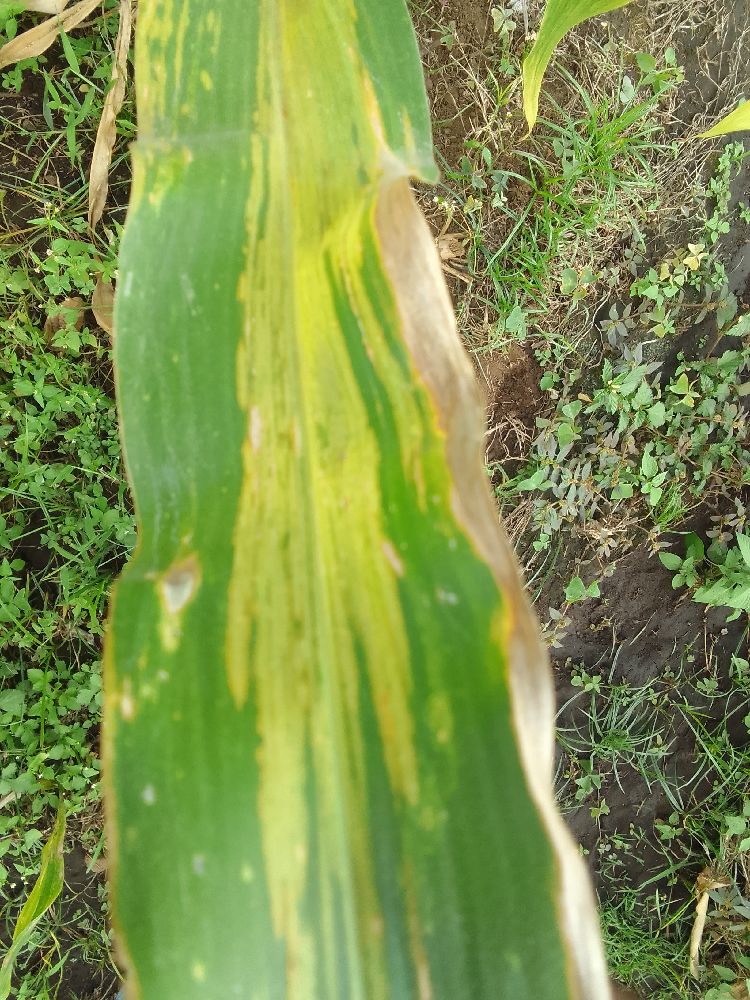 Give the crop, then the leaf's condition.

maize, maize lethal necrosis
